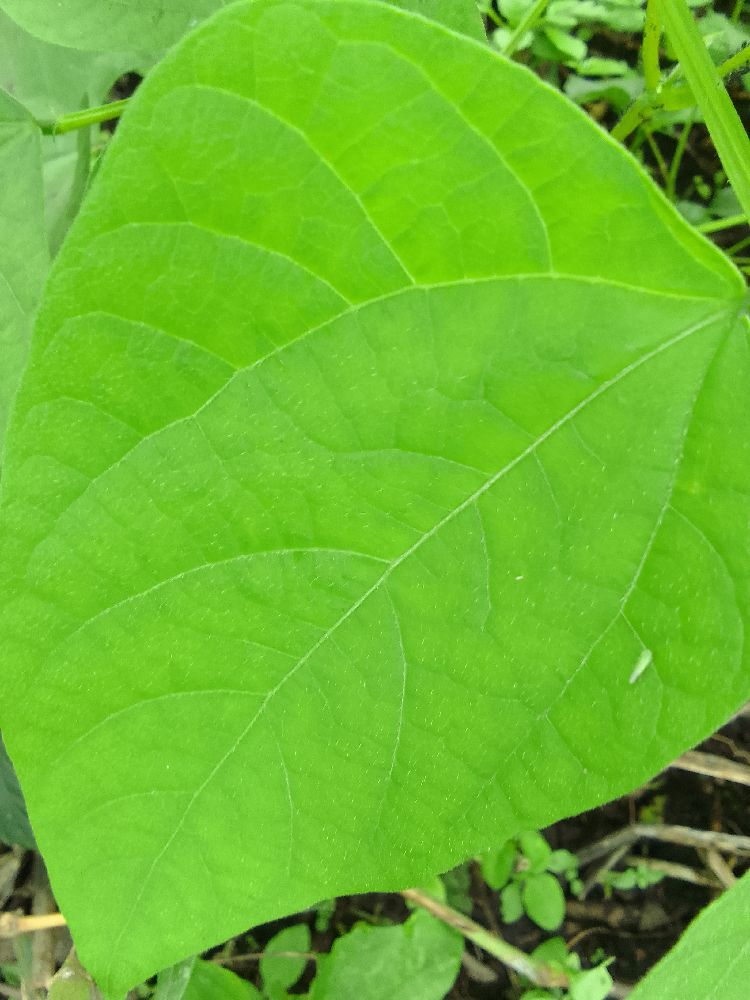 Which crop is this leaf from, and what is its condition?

common bean, healthy
